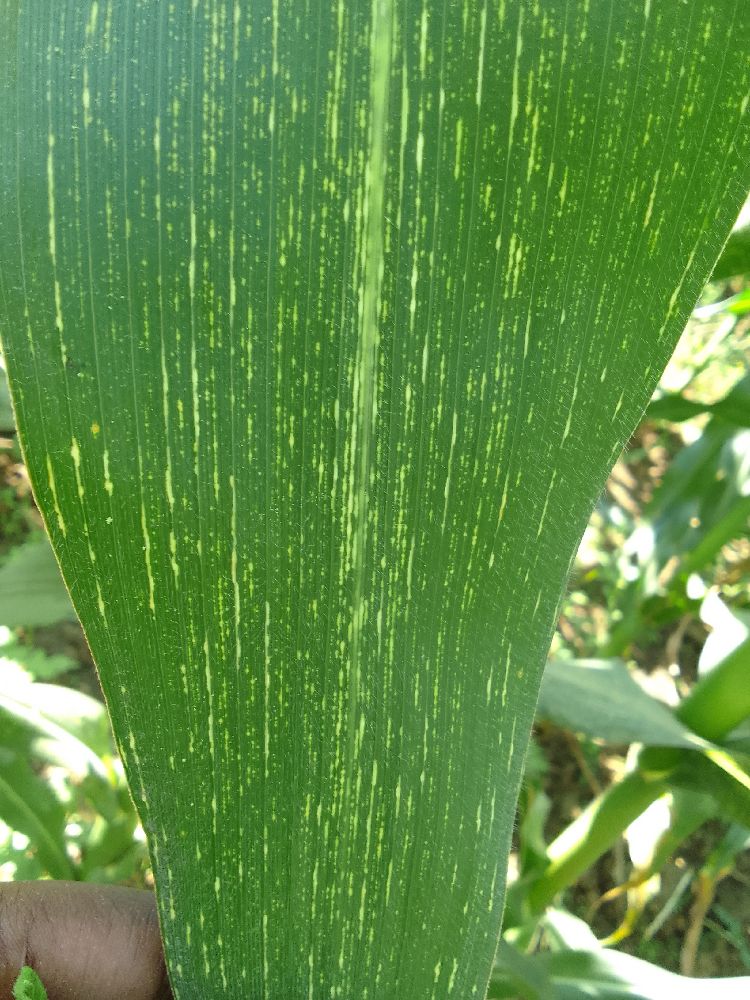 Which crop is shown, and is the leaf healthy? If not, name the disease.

maize, maize streak virus
